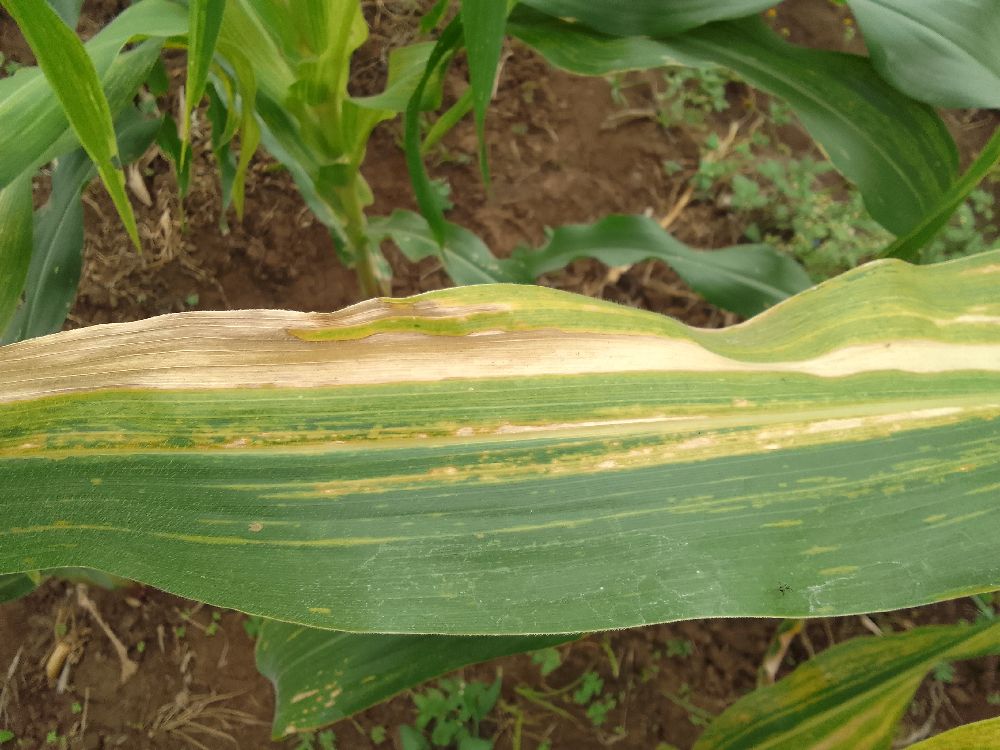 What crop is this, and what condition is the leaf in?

maize, maize lethal necrosis
